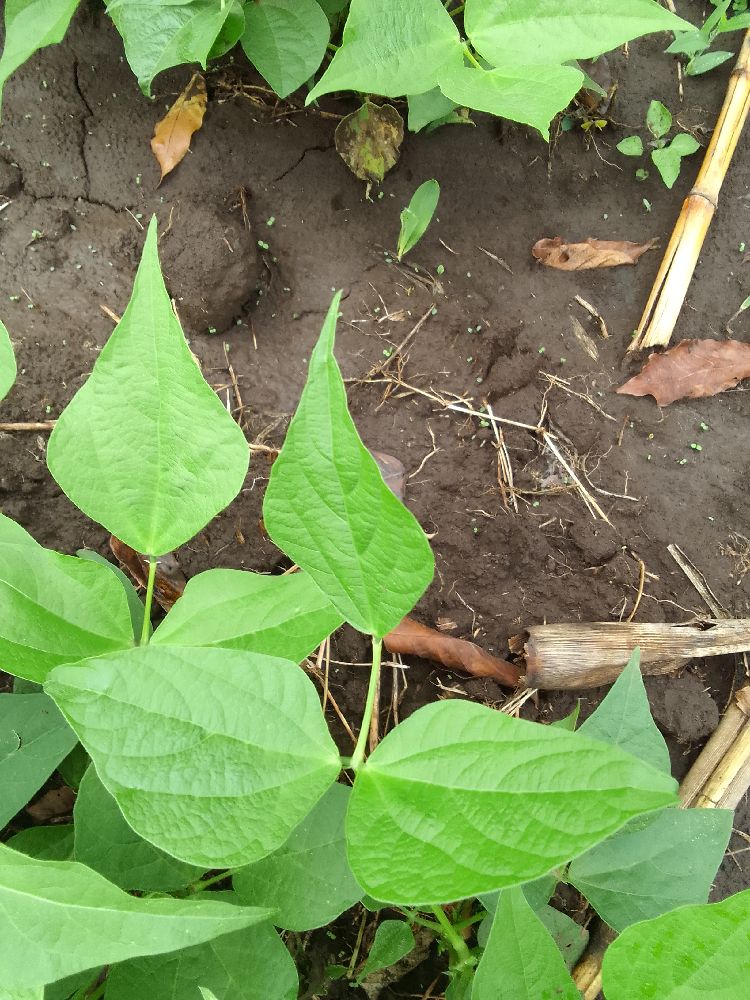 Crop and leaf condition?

common bean, healthy
